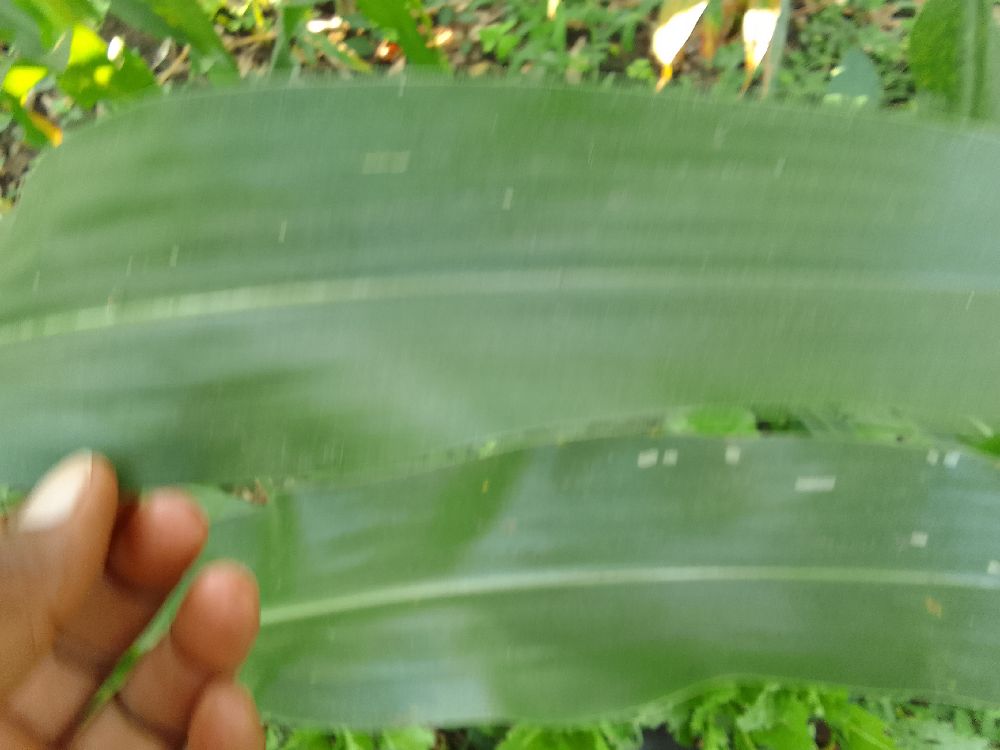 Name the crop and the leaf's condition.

maize, healthy
